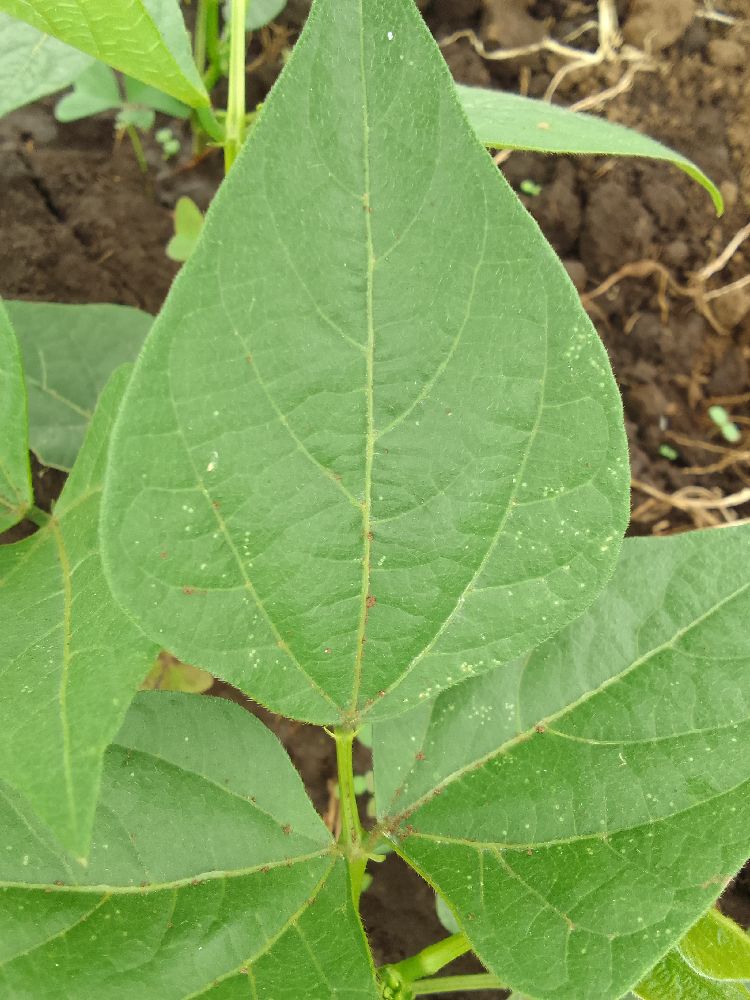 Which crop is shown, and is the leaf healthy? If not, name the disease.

common bean, healthy
